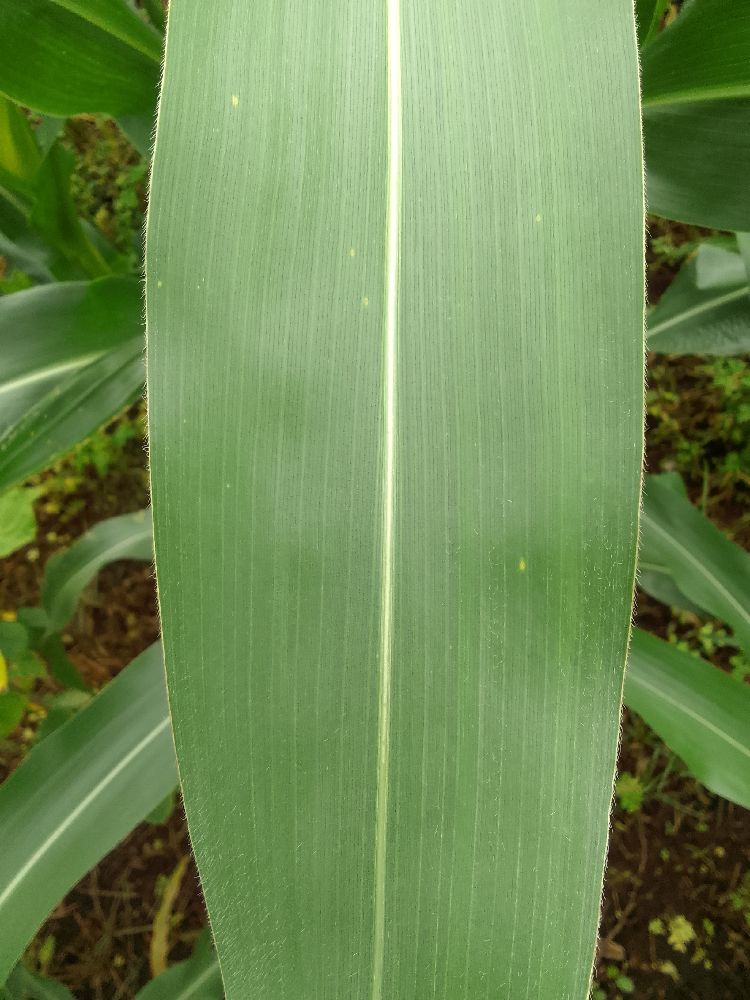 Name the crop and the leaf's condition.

maize, healthy
